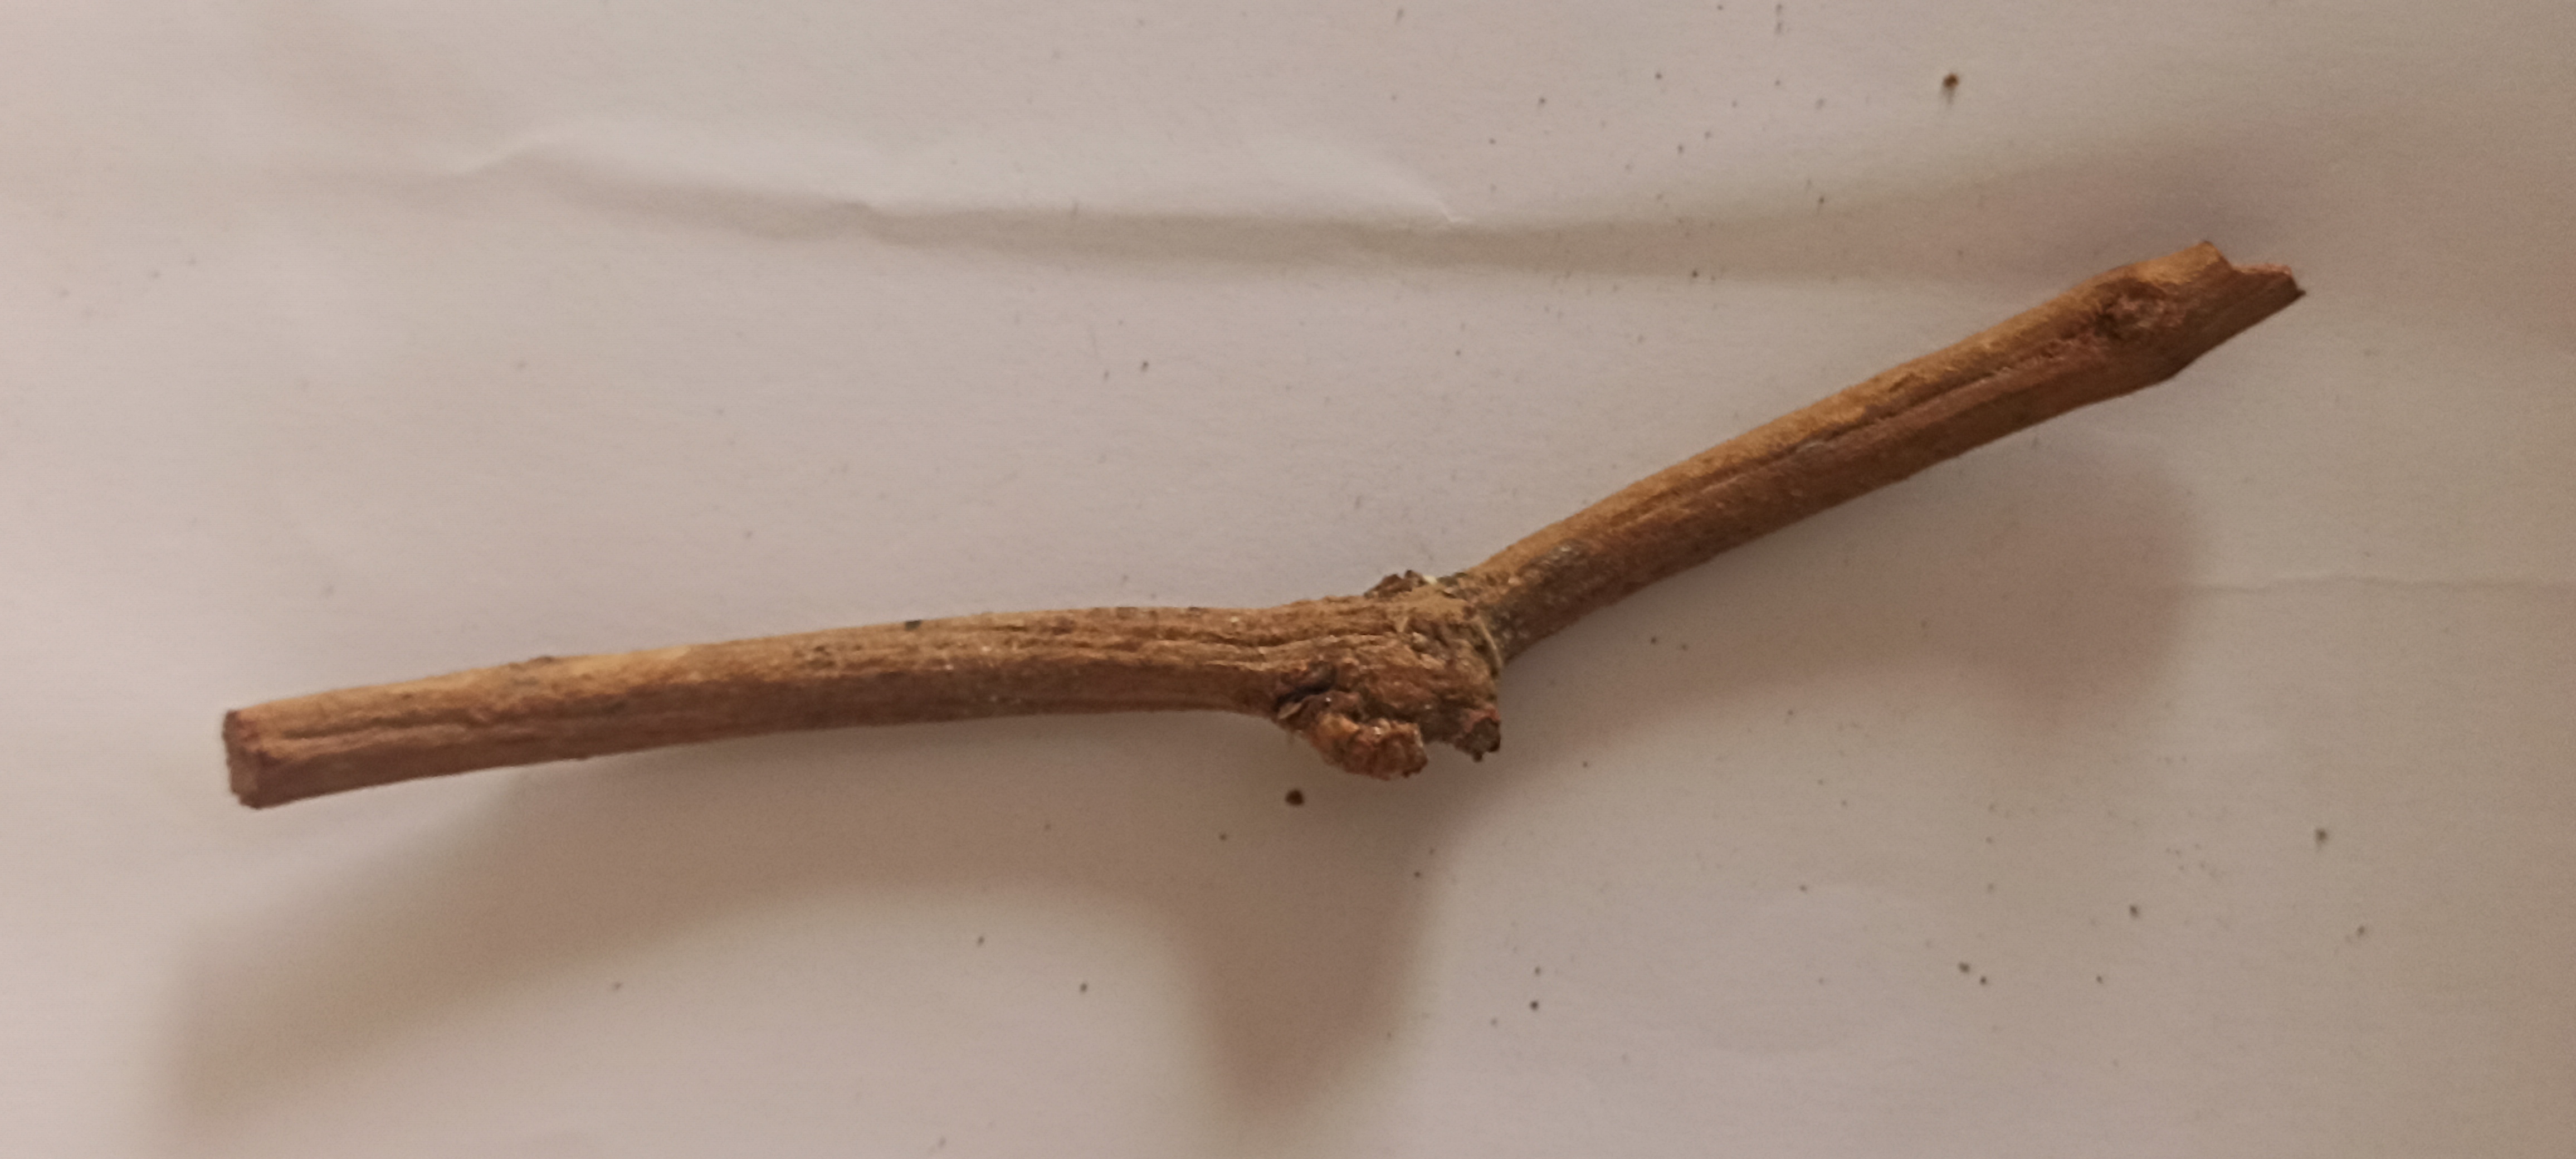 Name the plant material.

manjistha
